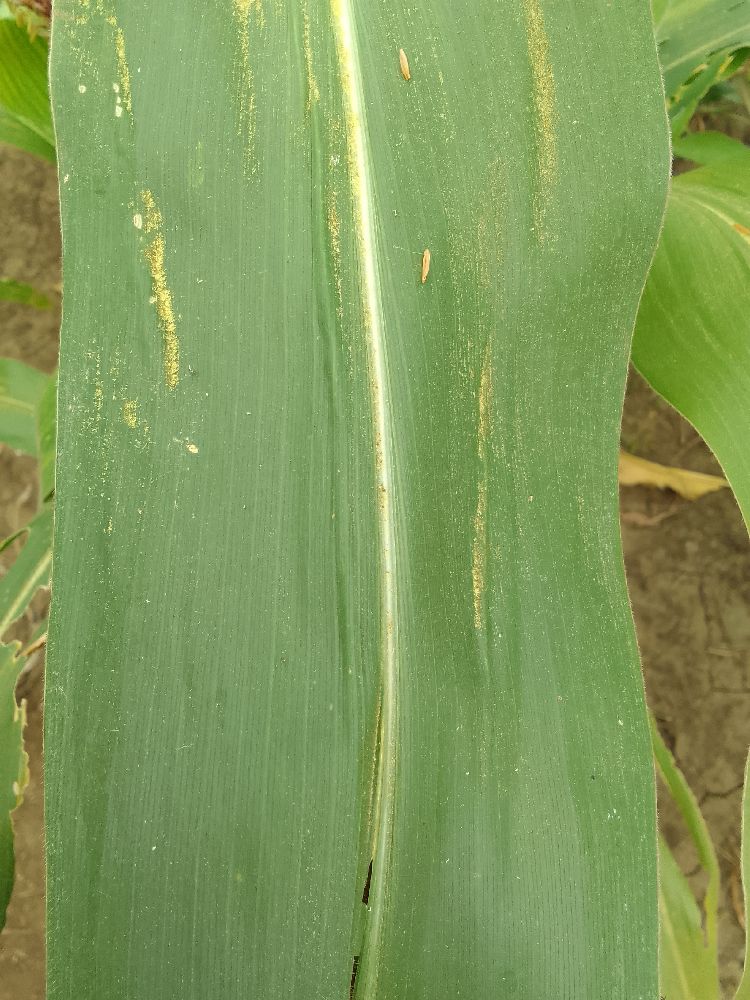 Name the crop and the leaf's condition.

maize, healthy
